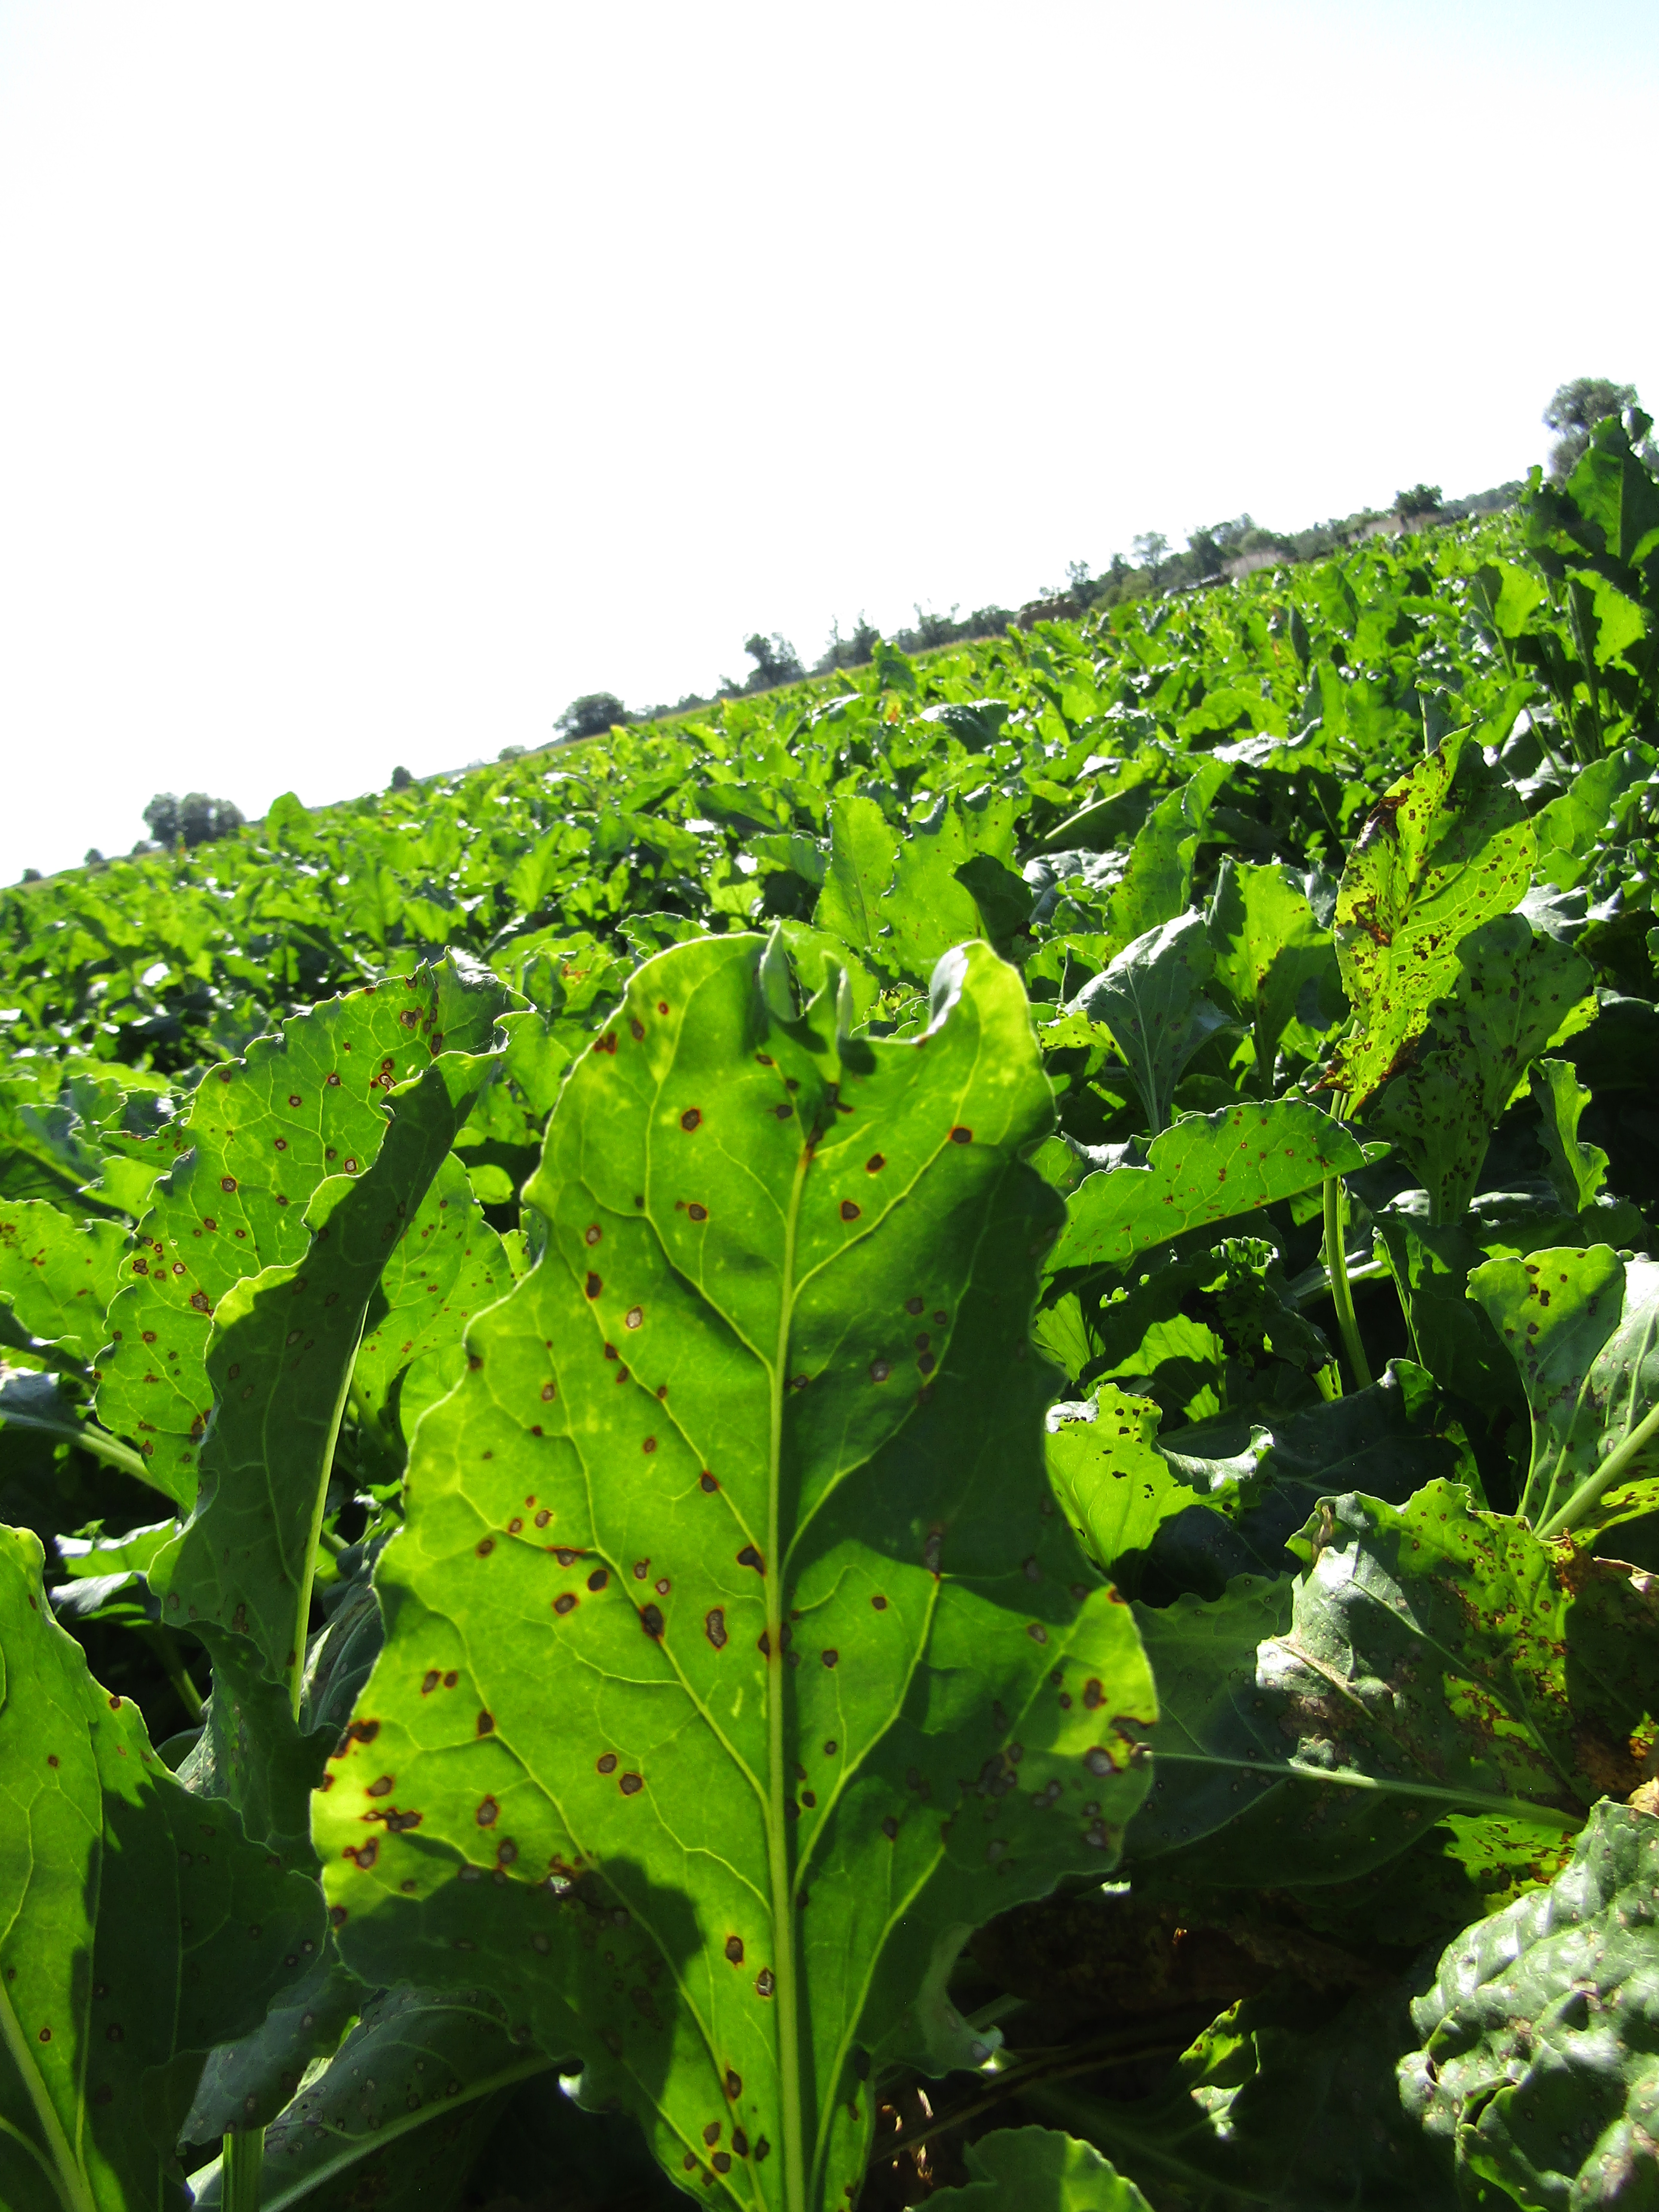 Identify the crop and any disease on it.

beet, cercospora
